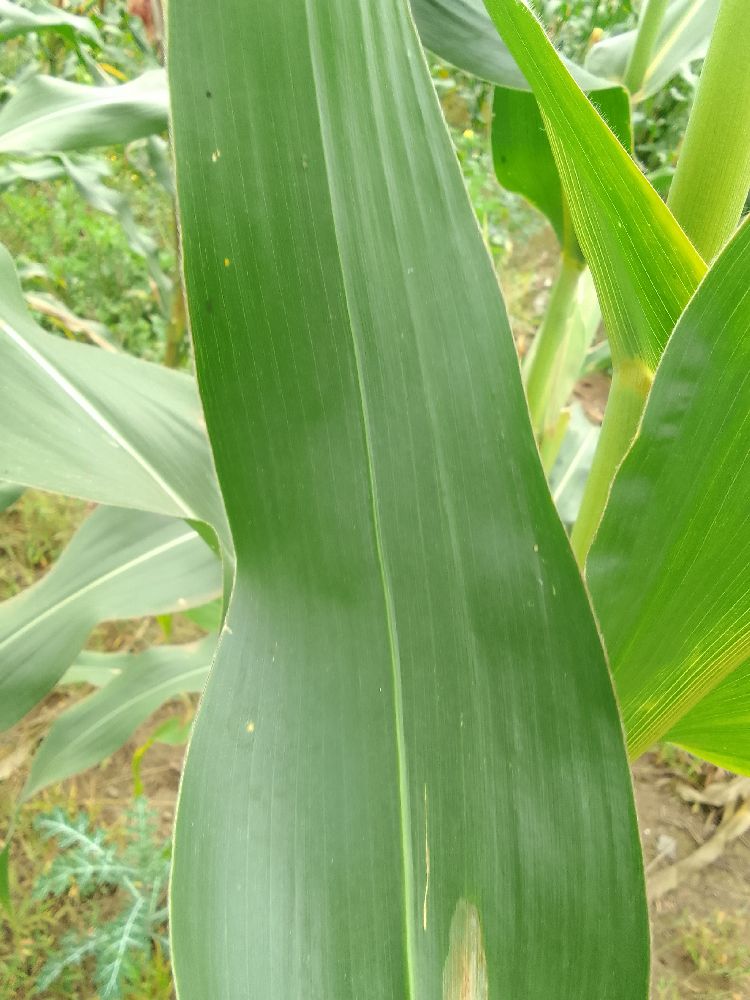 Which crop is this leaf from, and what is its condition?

maize, healthy
